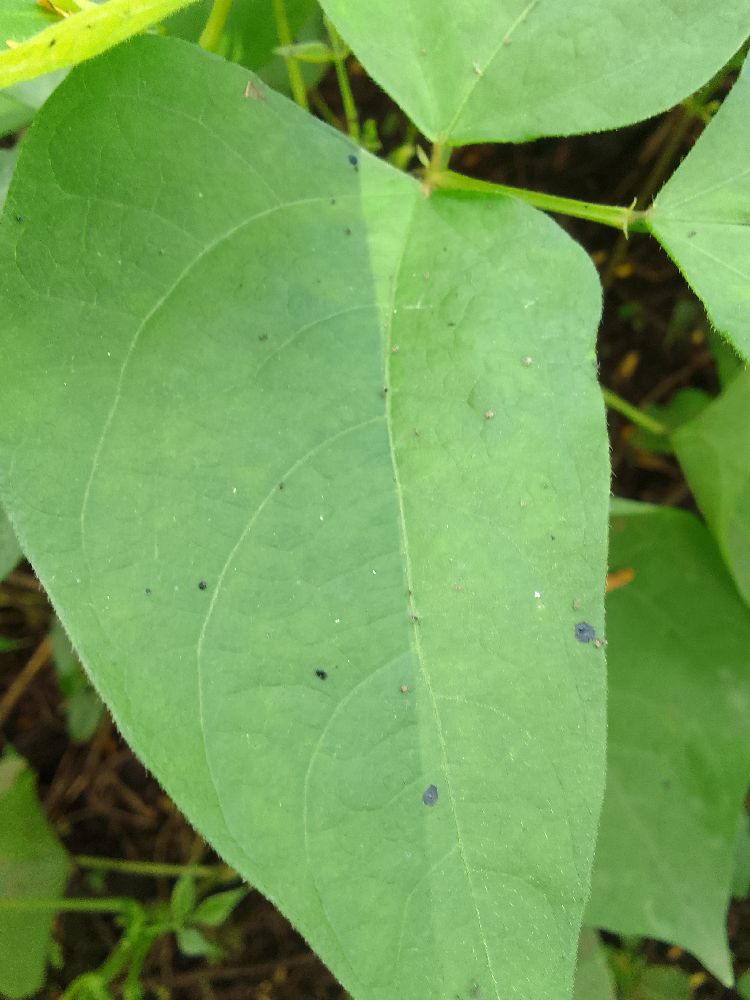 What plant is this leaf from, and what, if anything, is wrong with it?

common bean, healthy
